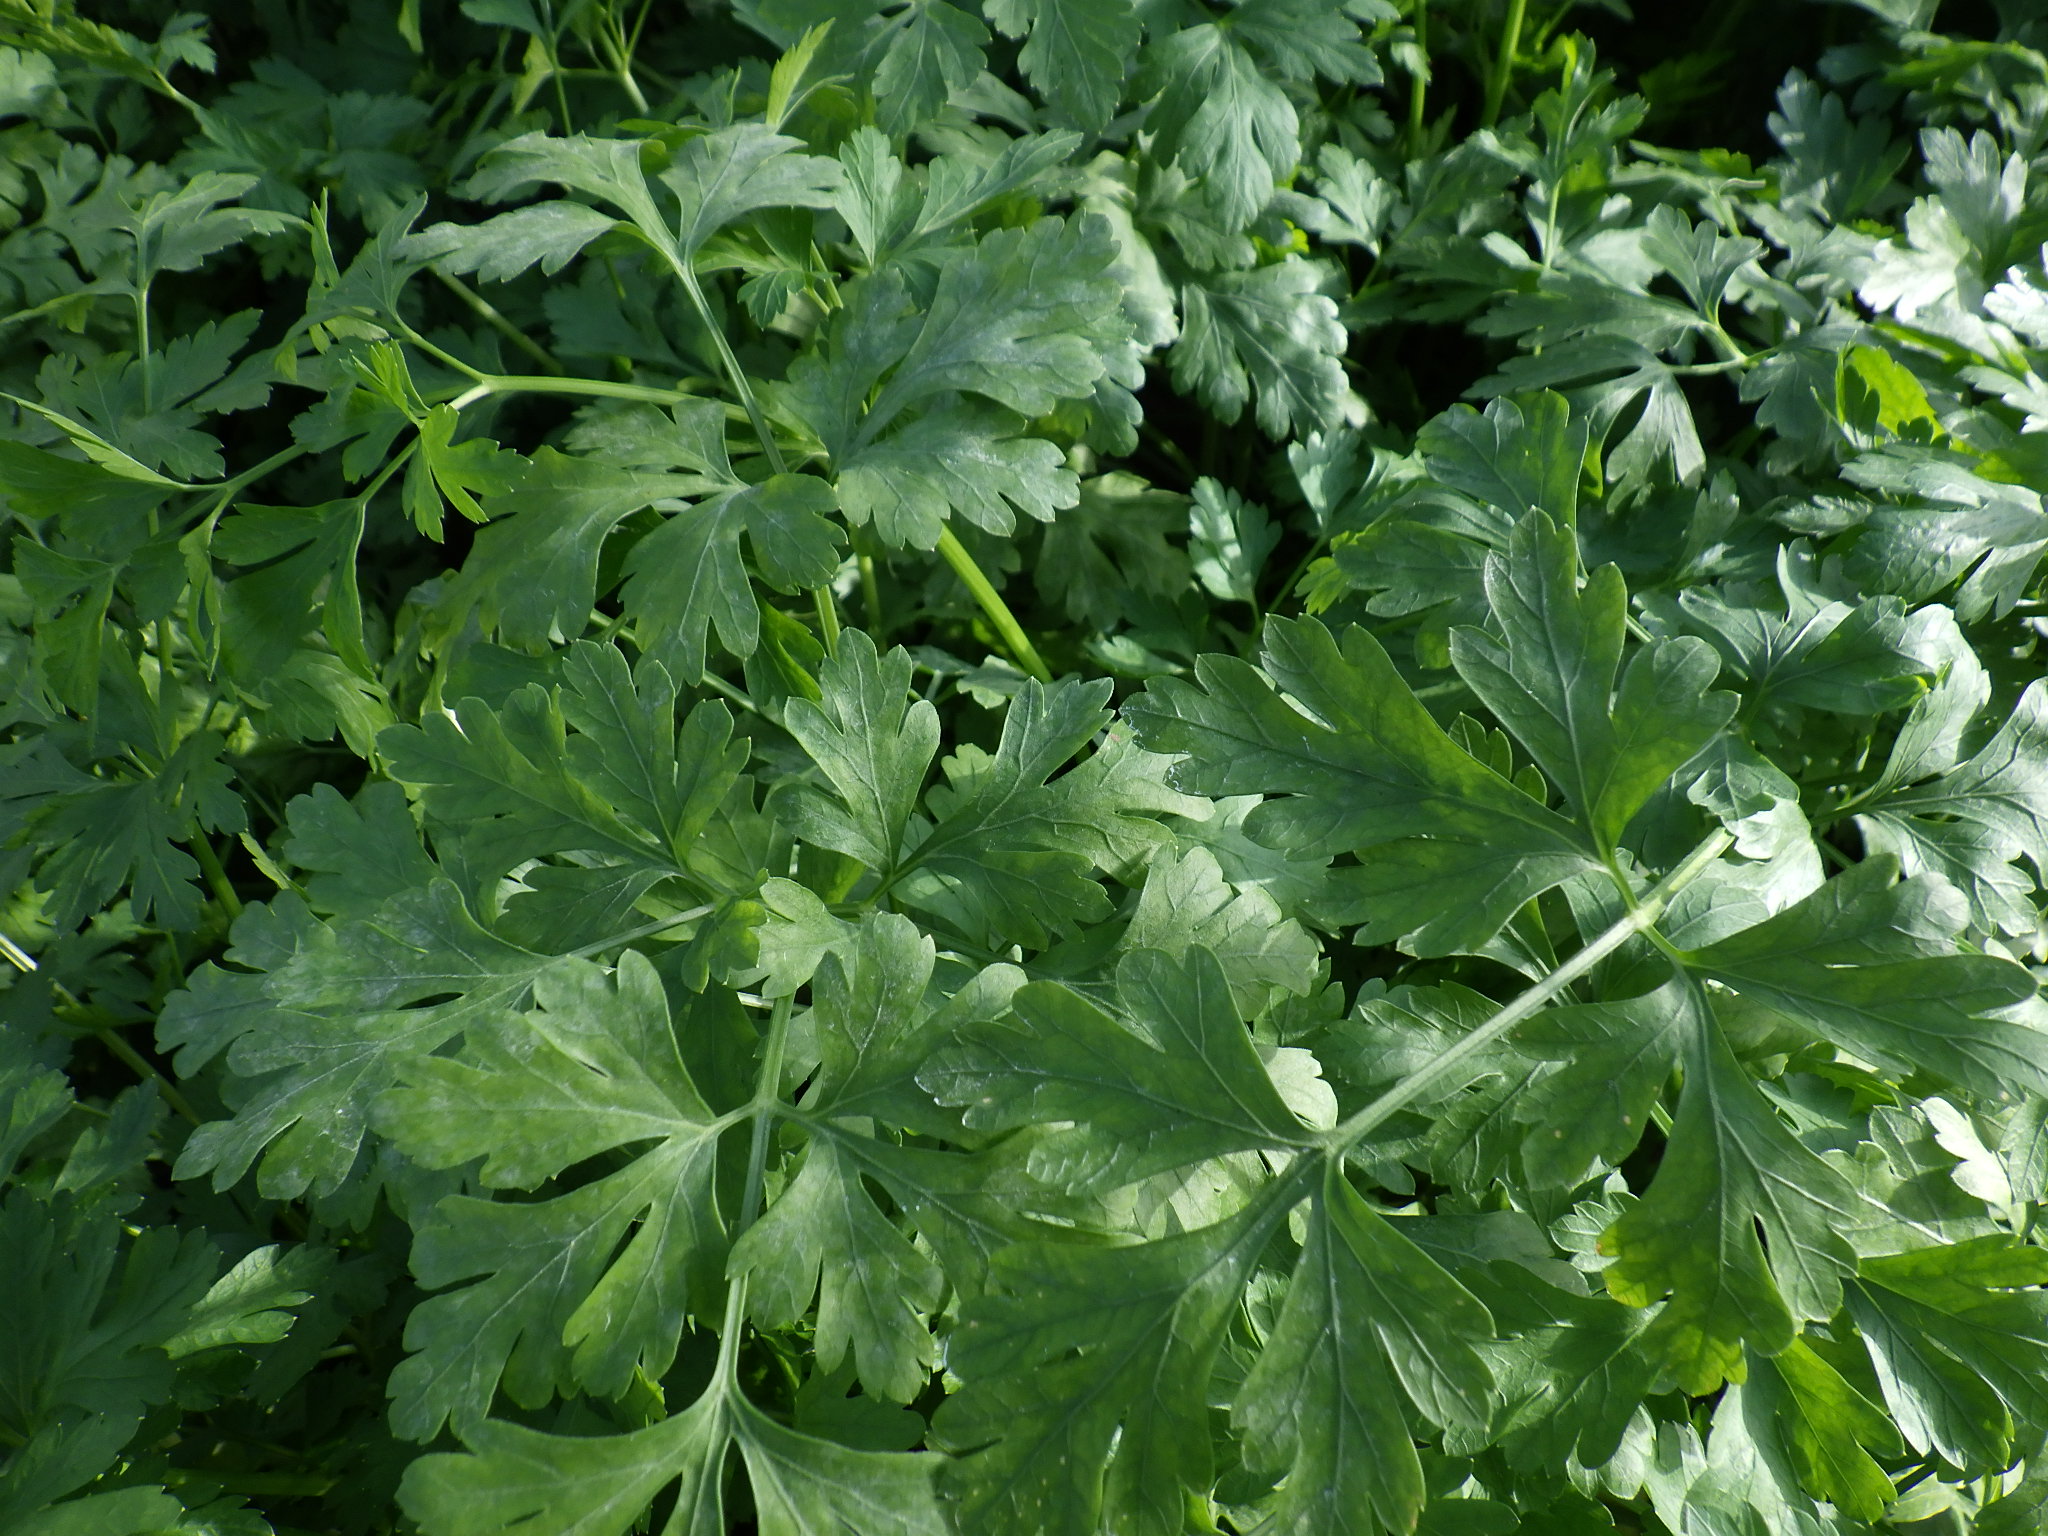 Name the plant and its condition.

parsley, healthy
